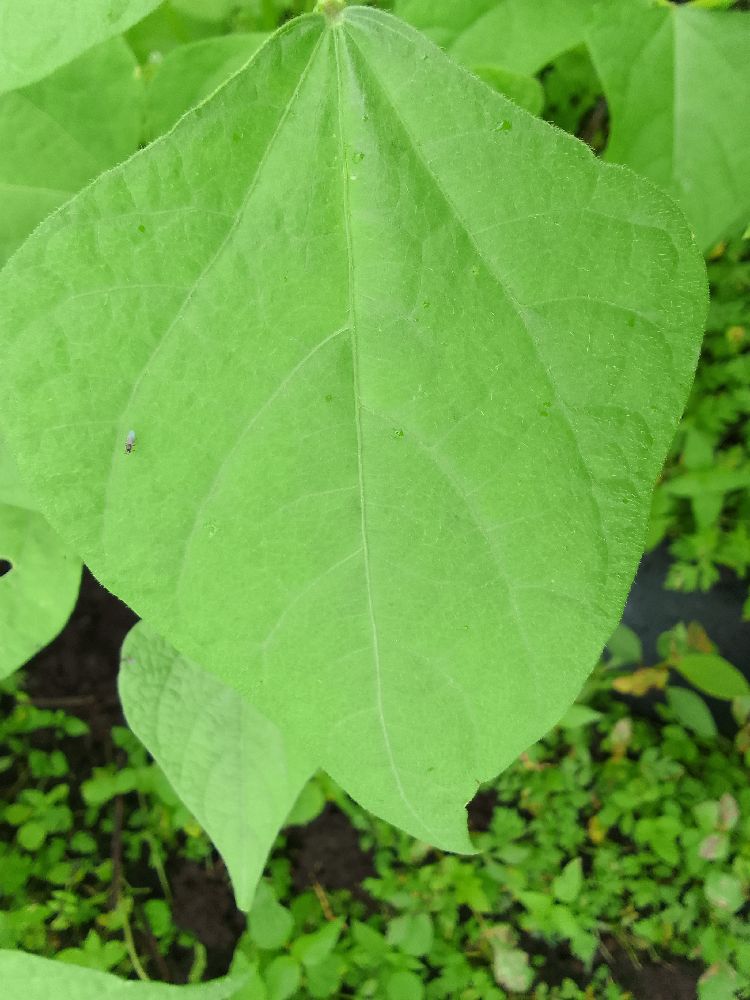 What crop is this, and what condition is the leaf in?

common bean, healthy
